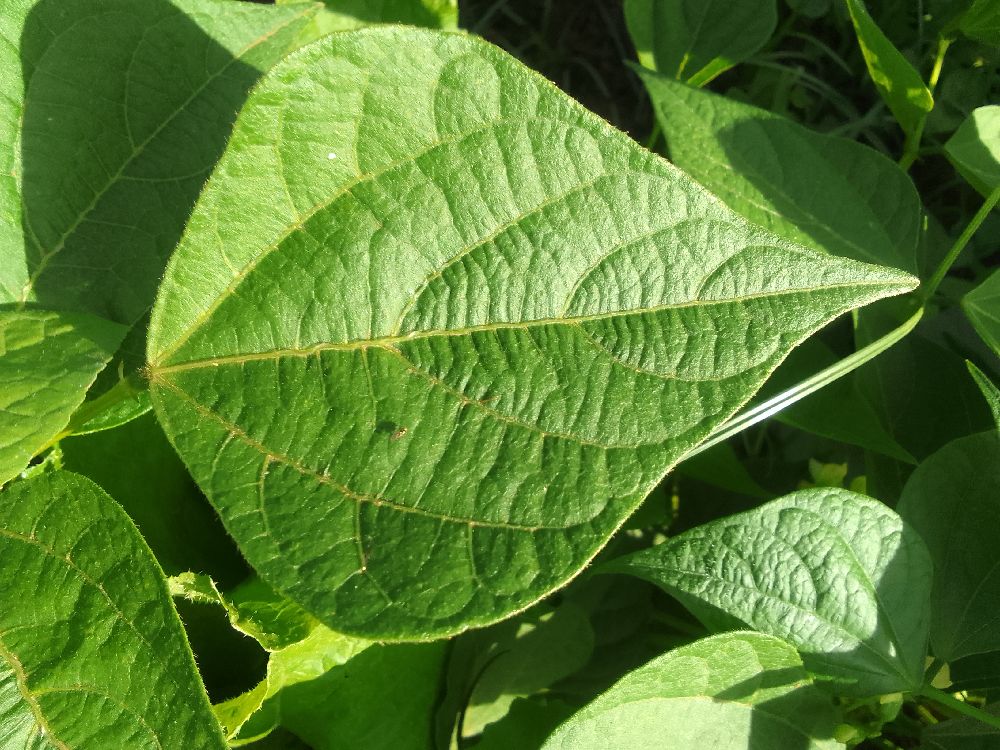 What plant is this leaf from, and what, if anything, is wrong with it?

common bean, healthy
